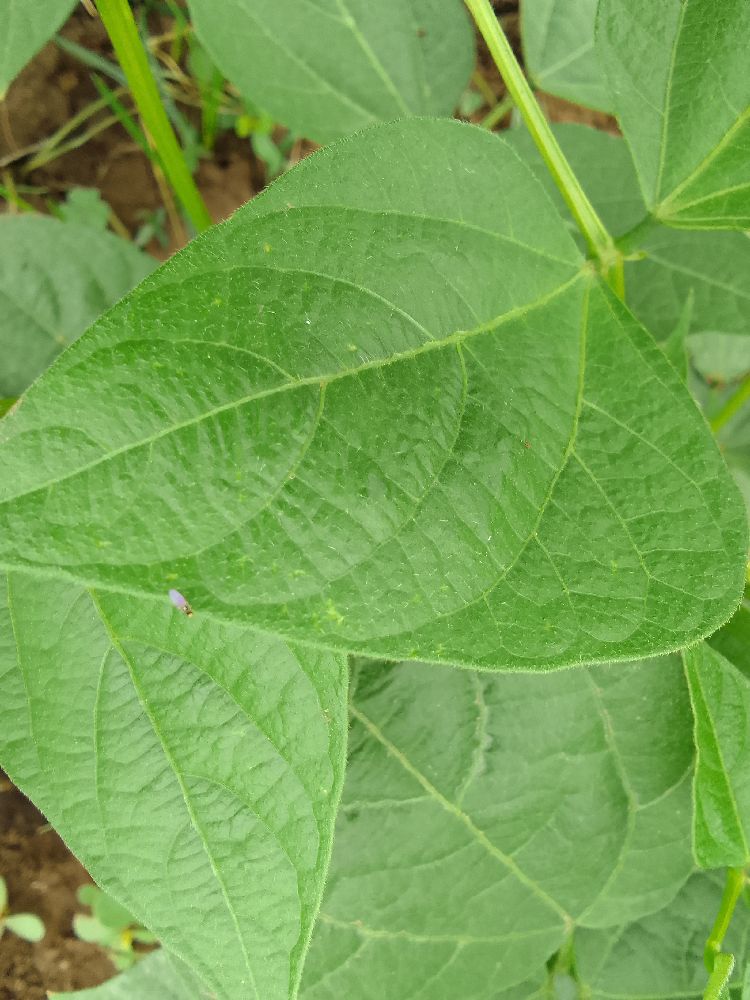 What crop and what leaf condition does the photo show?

common bean, healthy
